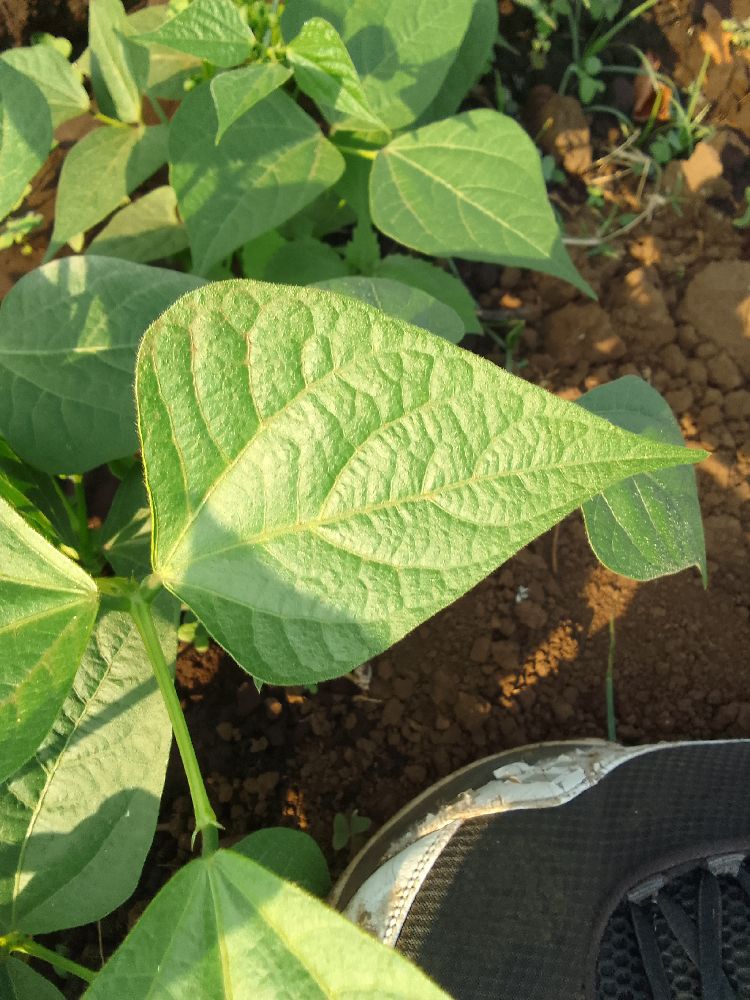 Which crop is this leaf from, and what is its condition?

common bean, healthy
